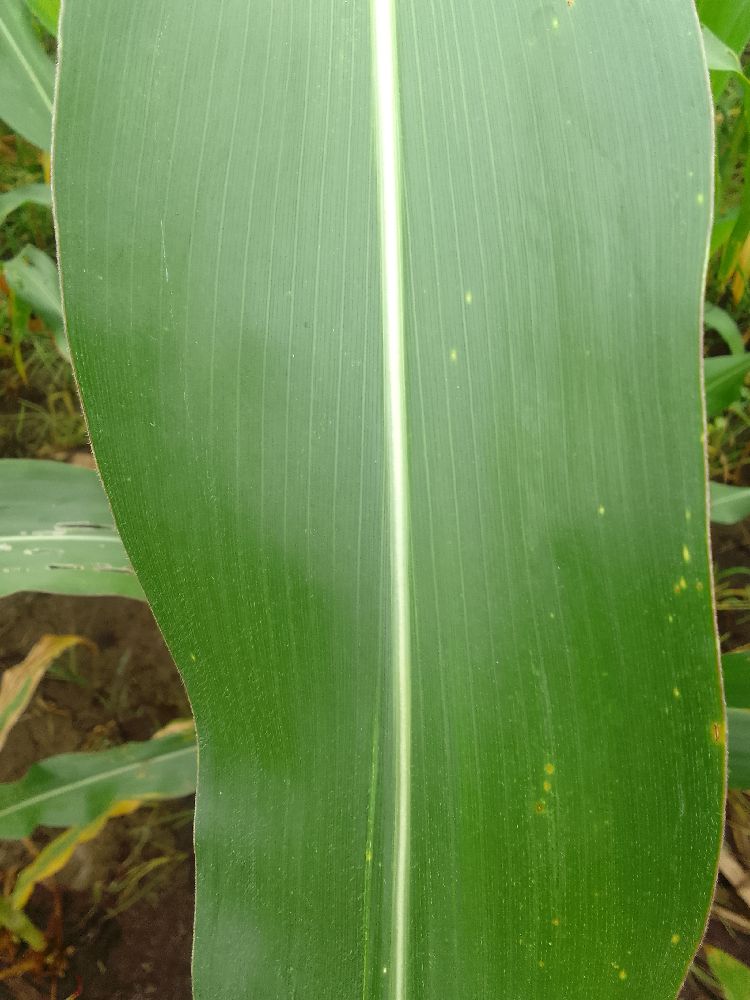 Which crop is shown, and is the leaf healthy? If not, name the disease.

maize, healthy
